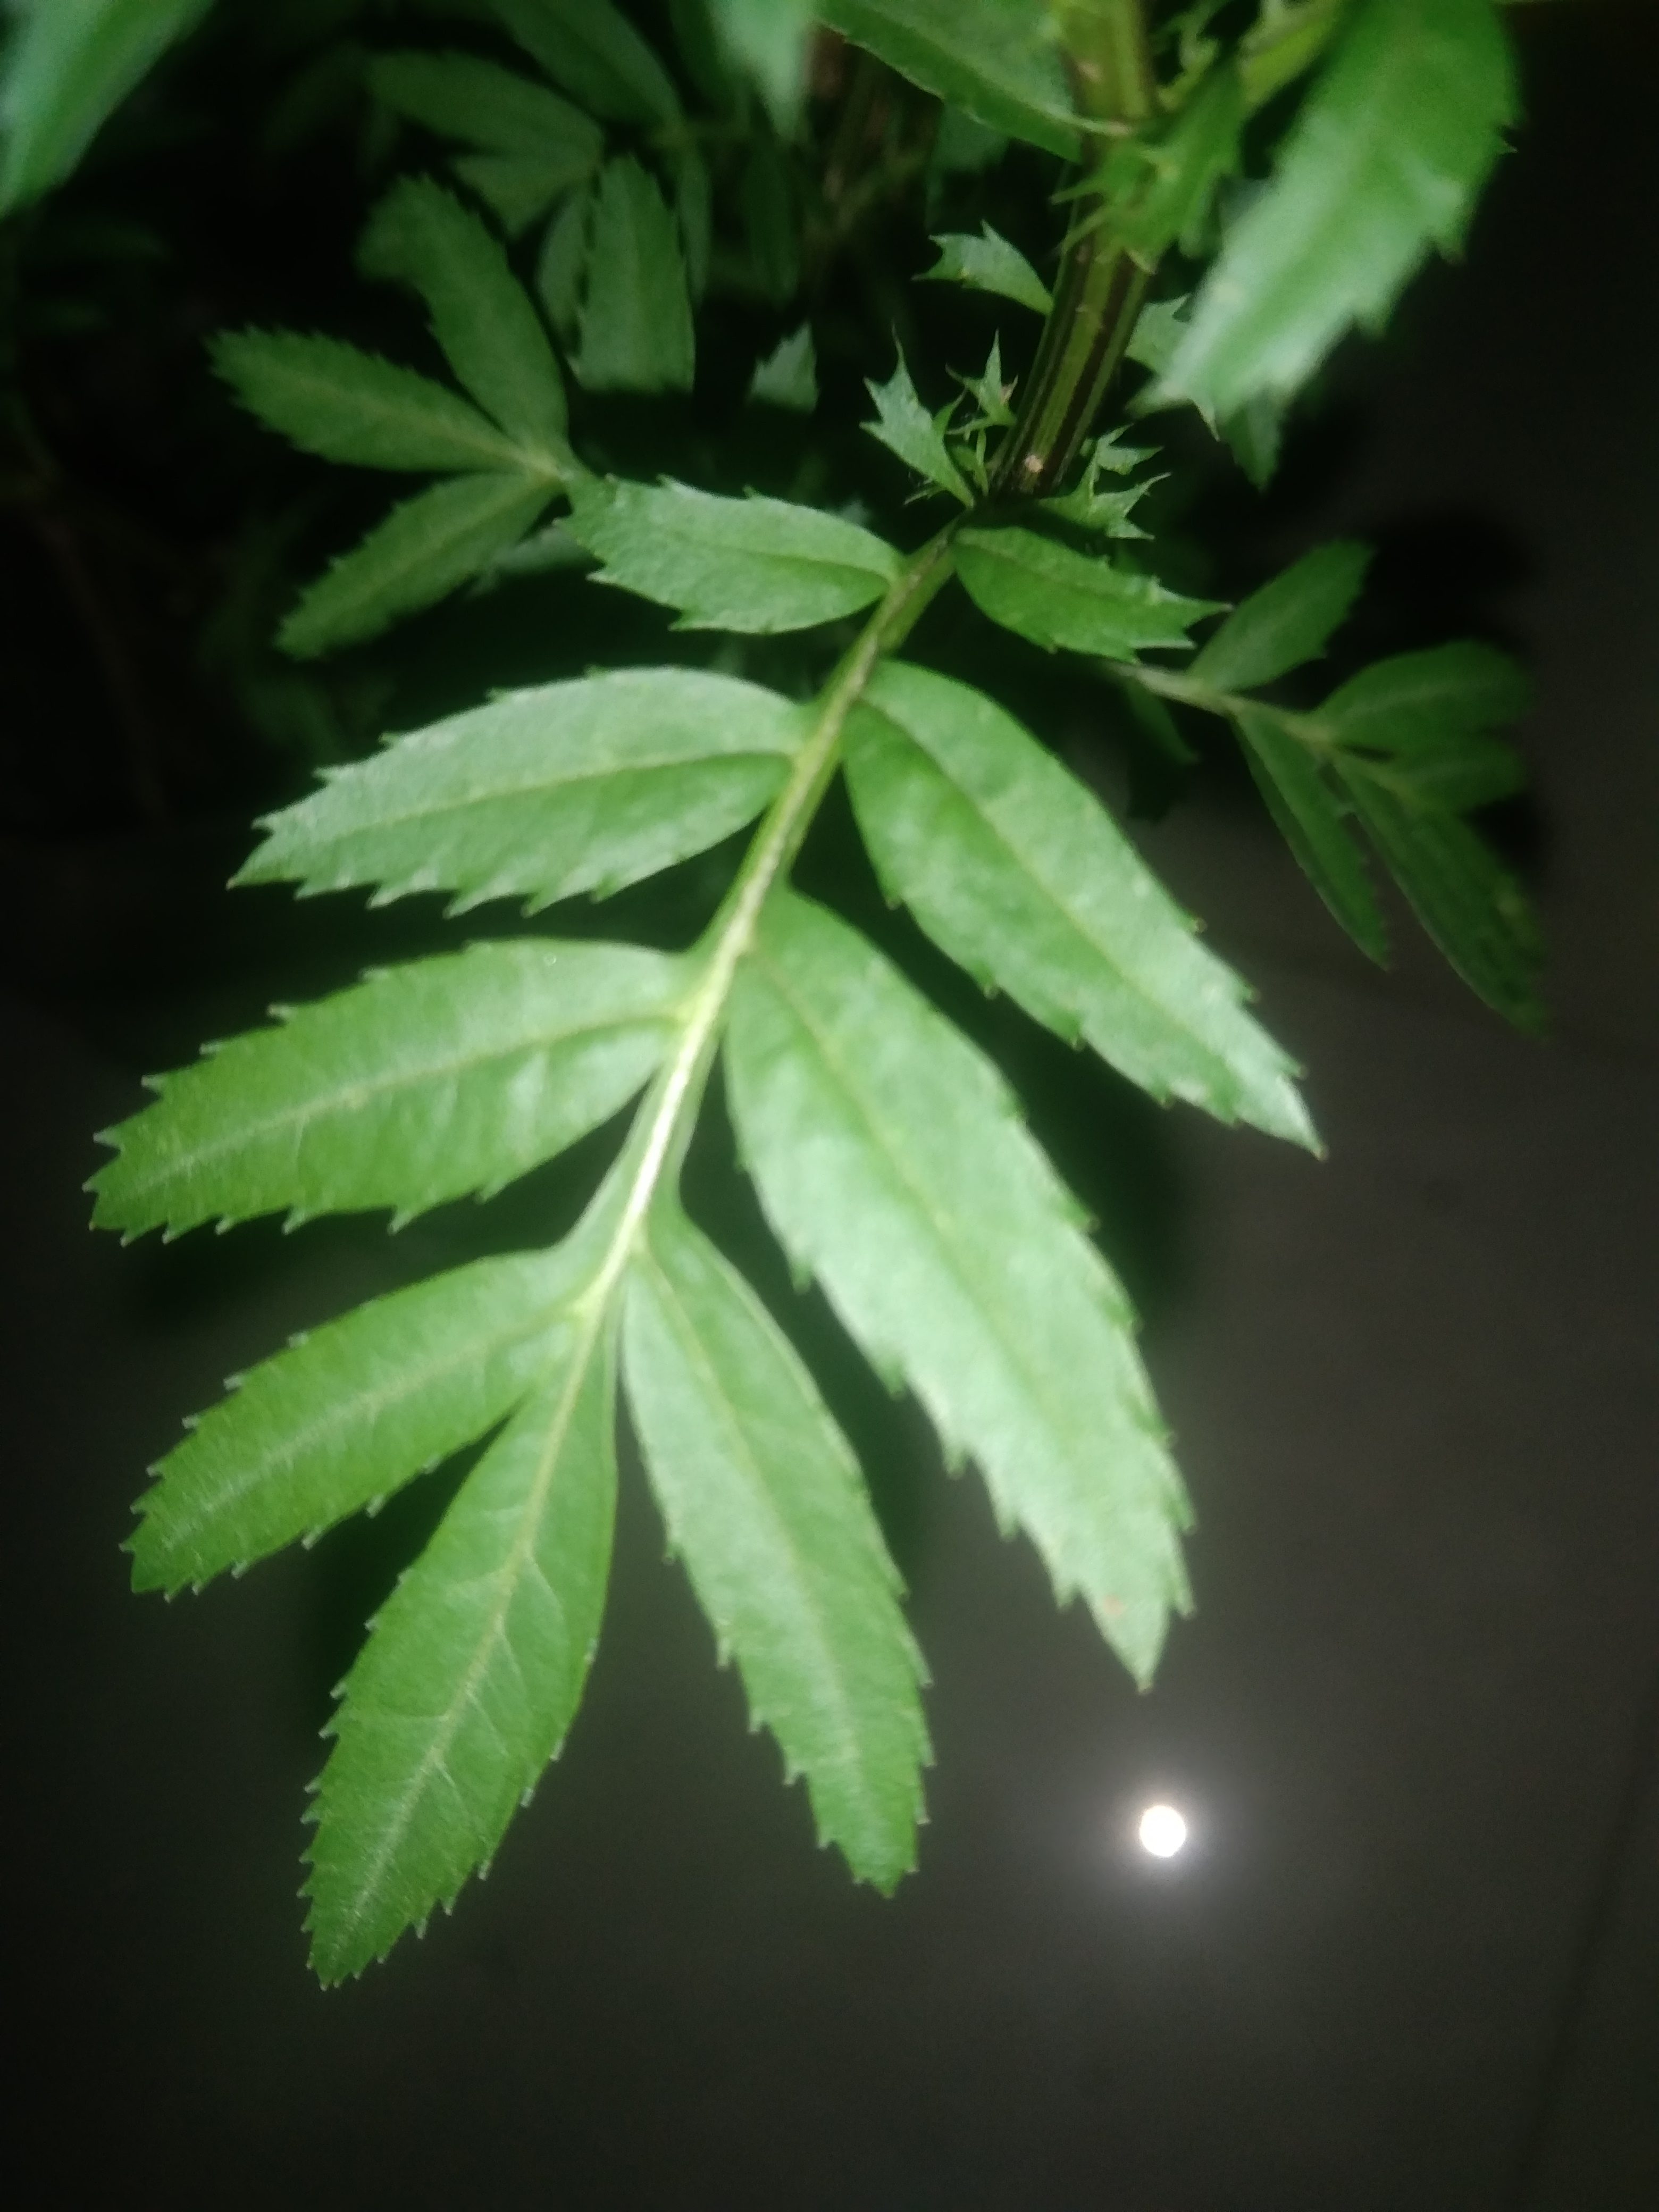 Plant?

marigold
